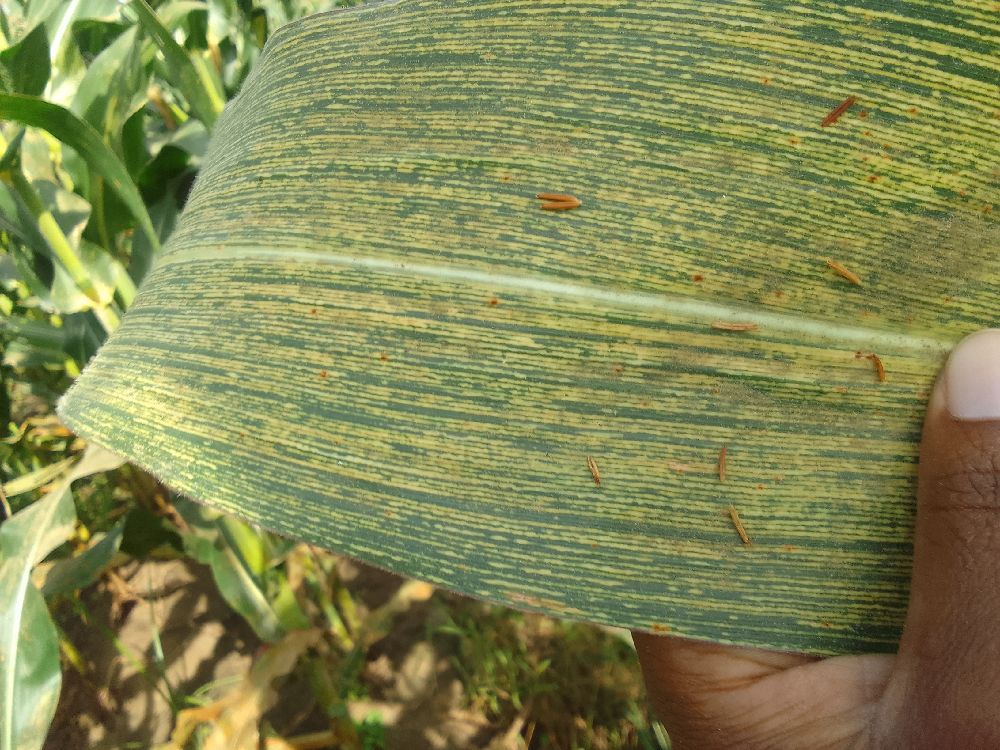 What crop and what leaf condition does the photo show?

maize, maize streak virus
